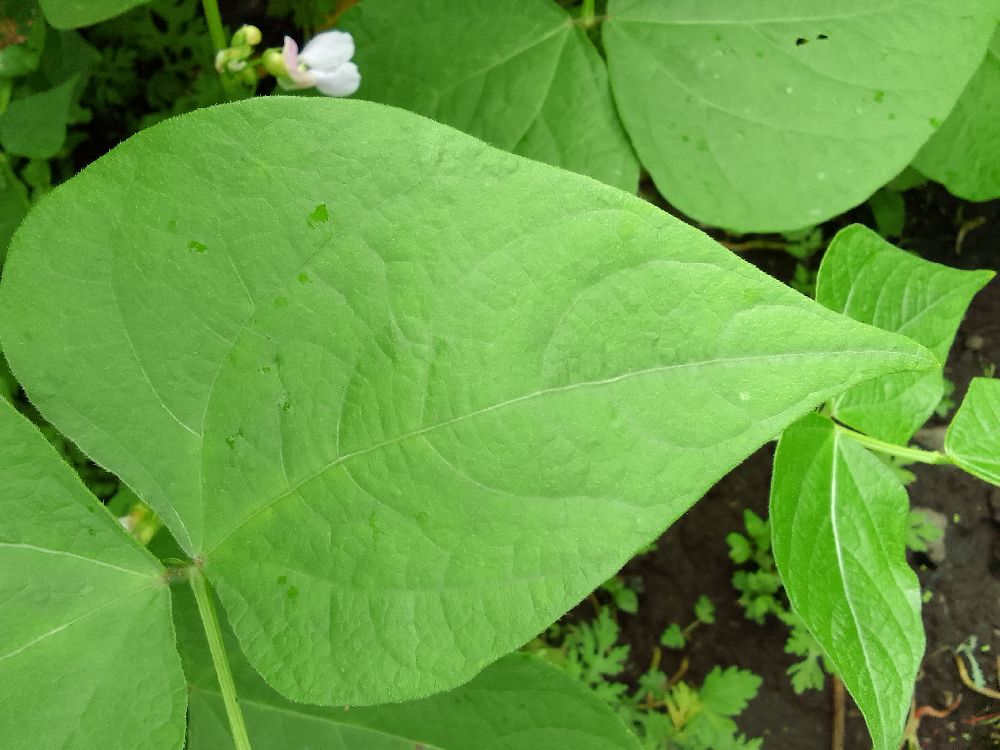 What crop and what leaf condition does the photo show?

common bean, healthy
